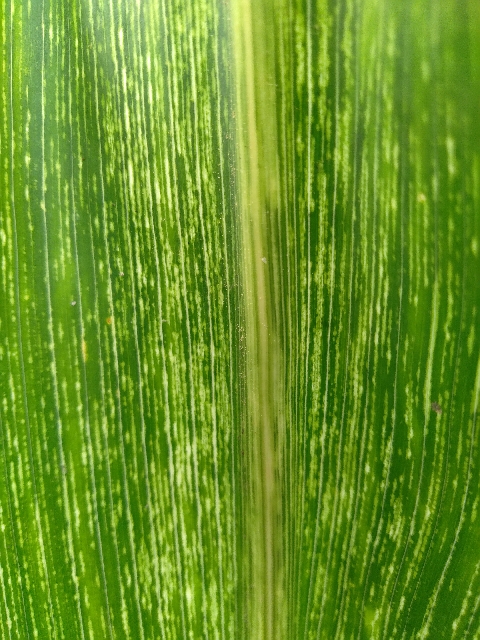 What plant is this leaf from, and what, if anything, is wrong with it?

maize, maize streak virus
